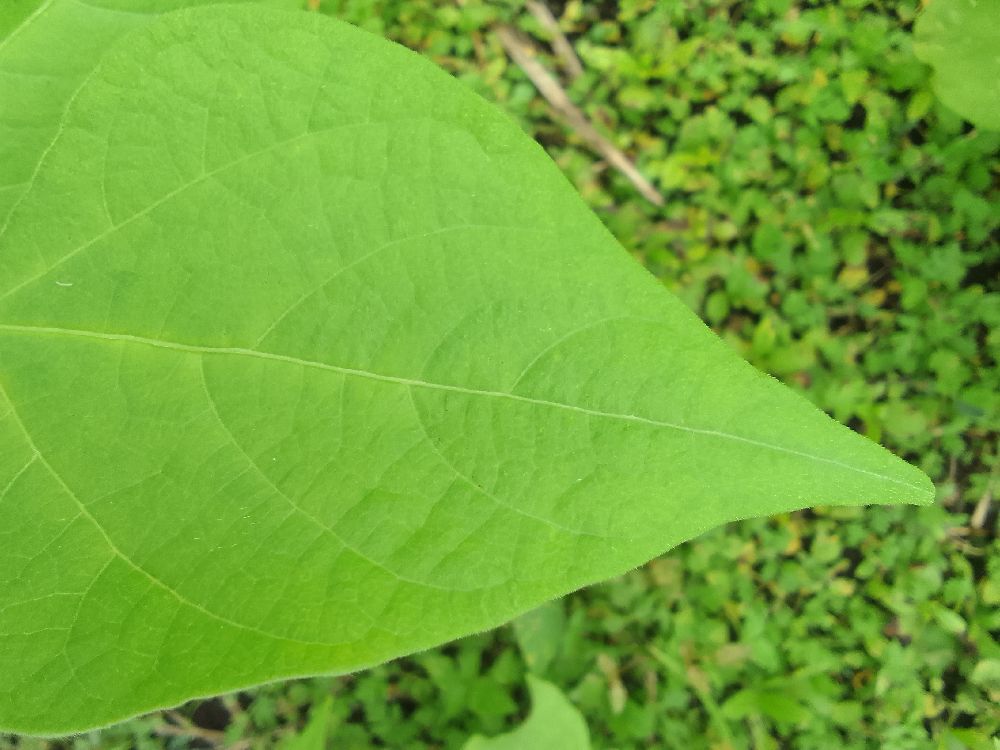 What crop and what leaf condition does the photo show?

common bean, healthy
